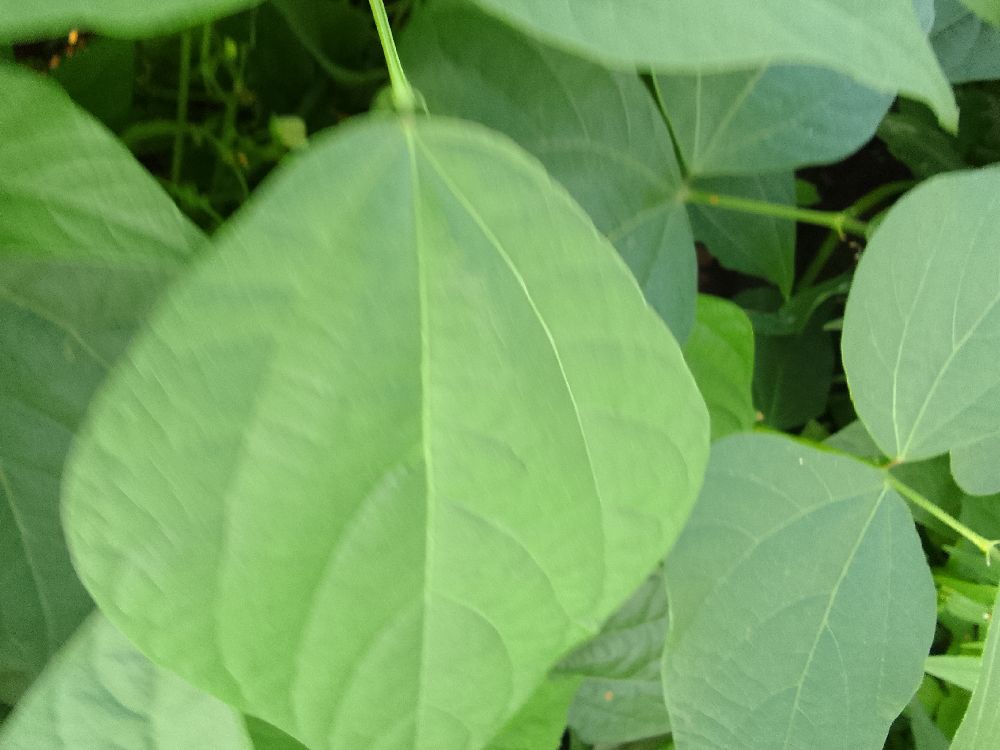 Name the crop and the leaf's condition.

common bean, healthy
